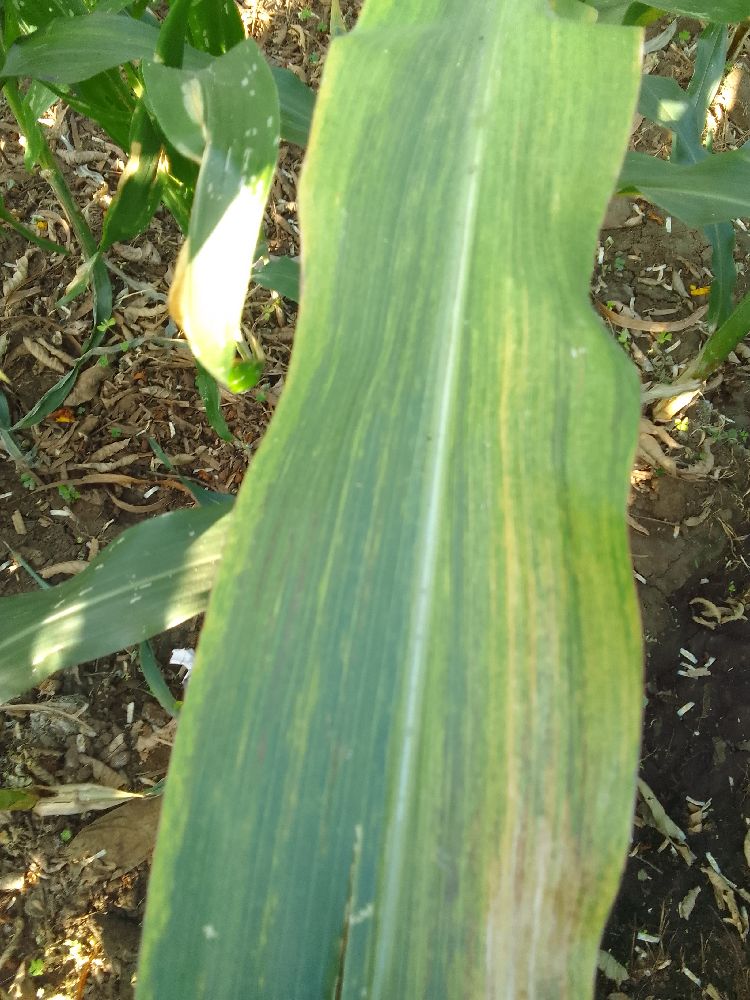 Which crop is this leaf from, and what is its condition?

maize, maize lethal necrosis
